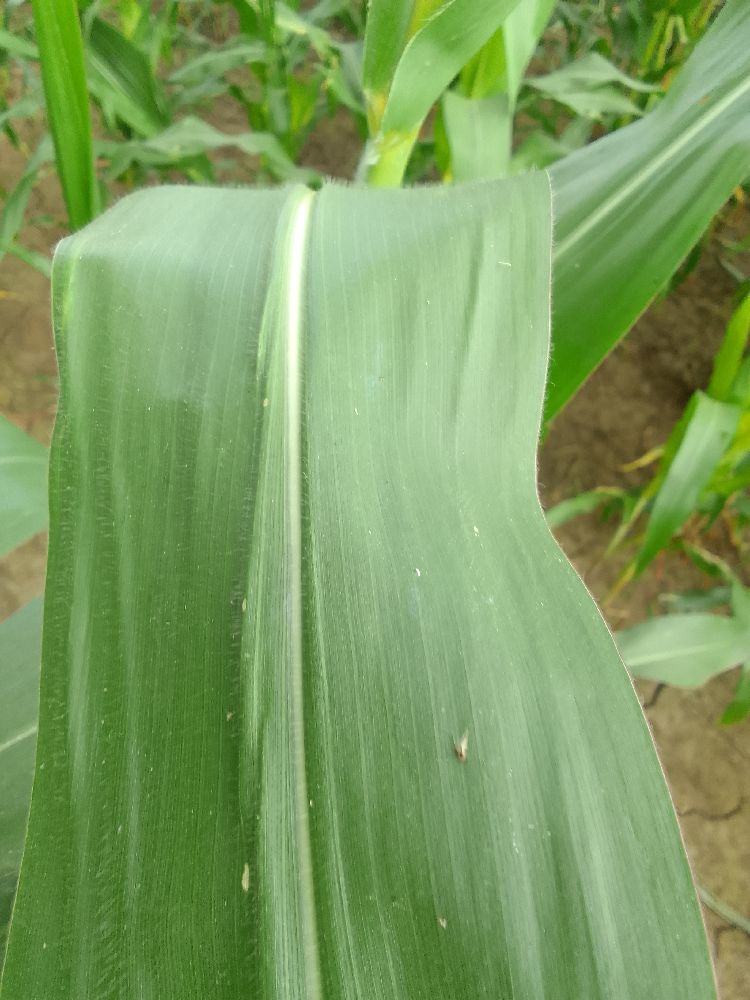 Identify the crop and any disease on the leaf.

maize, healthy
